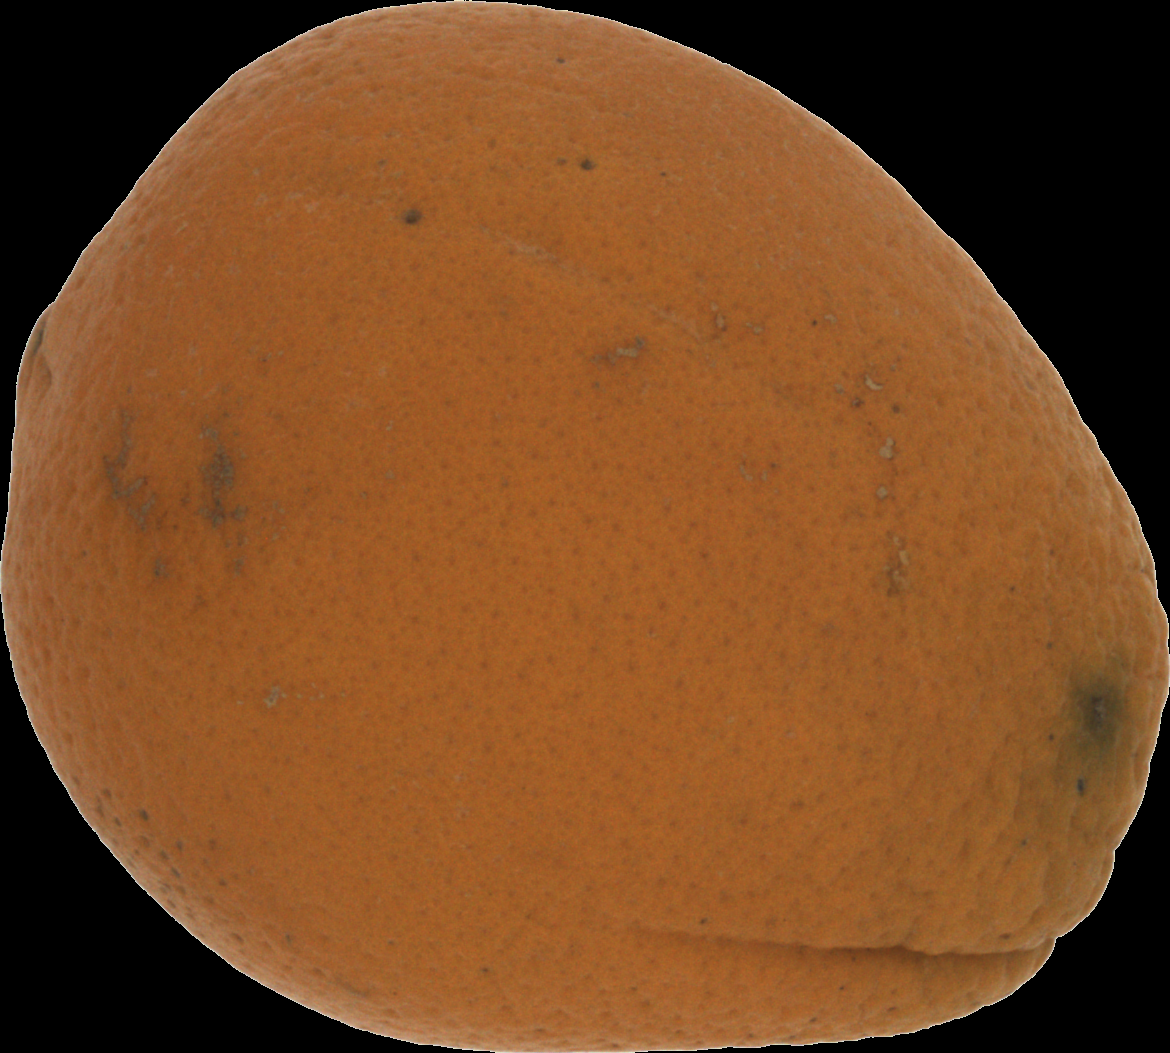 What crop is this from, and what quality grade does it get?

orange, bad
